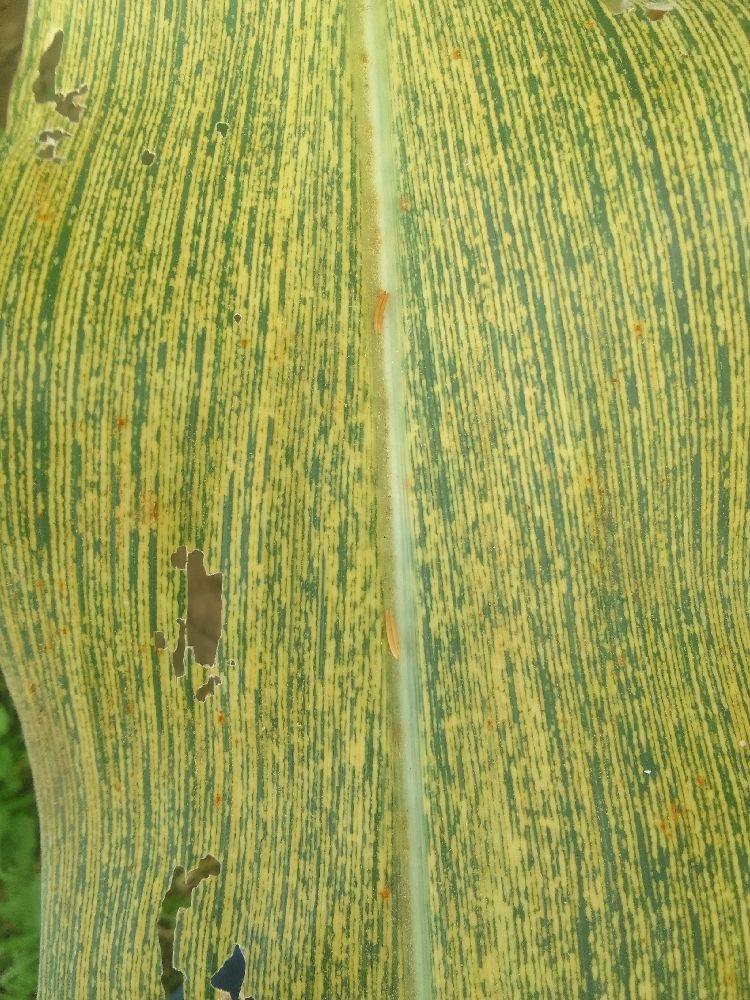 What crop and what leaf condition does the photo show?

maize, maize streak virus
